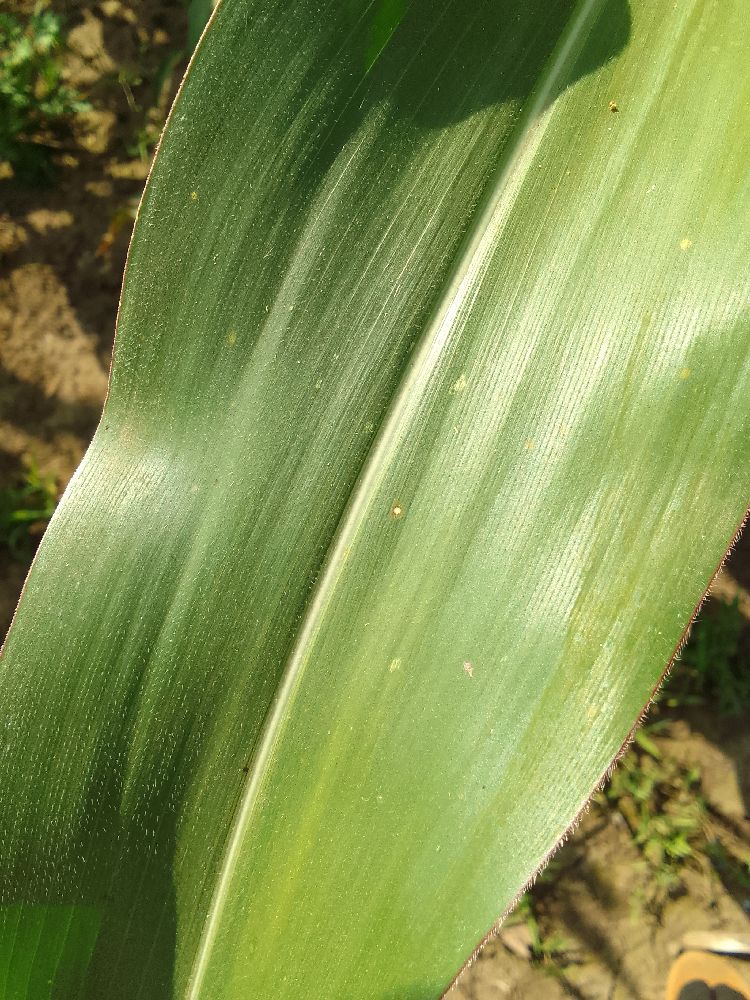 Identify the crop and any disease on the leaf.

maize, healthy
